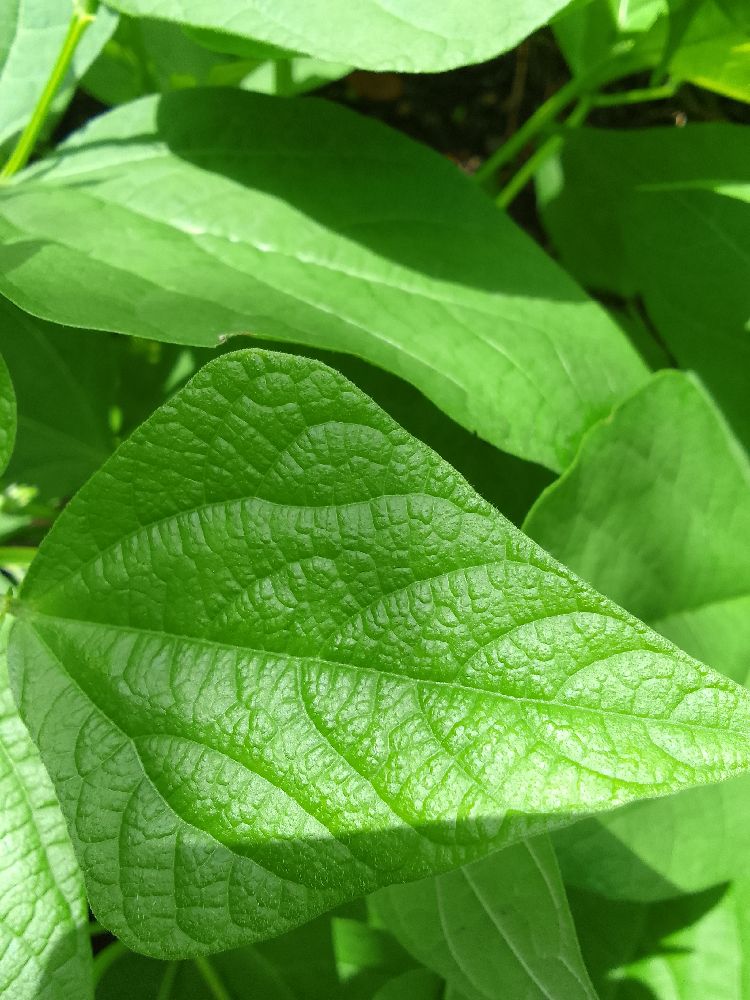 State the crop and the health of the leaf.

common bean, healthy
